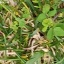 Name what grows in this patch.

unstructured weed
